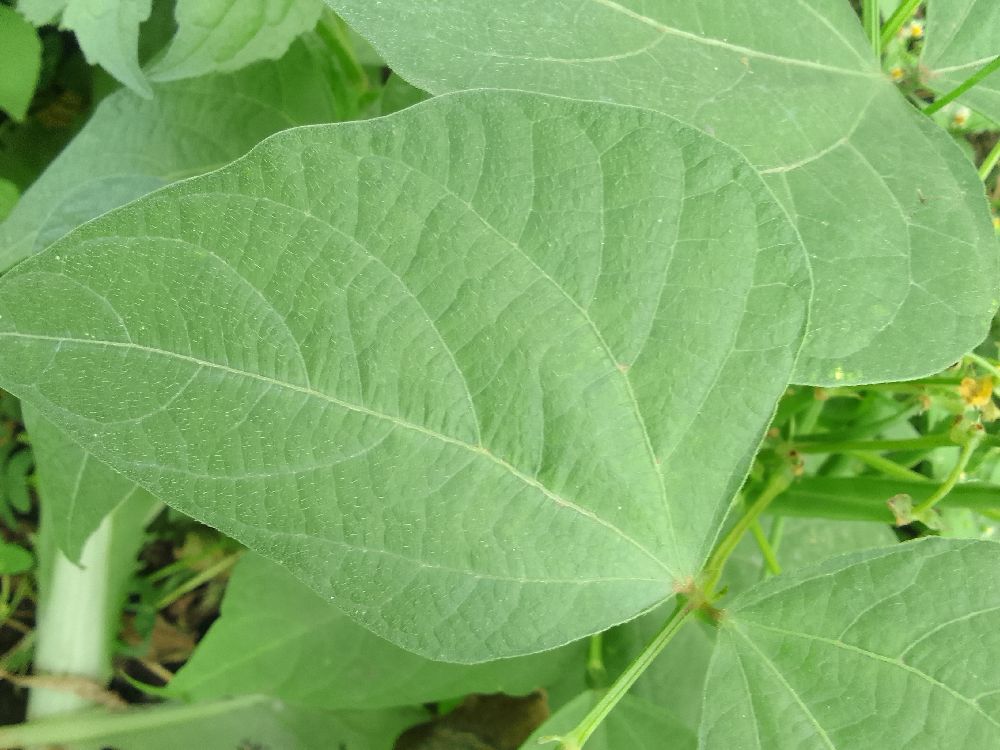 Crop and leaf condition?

common bean, healthy
